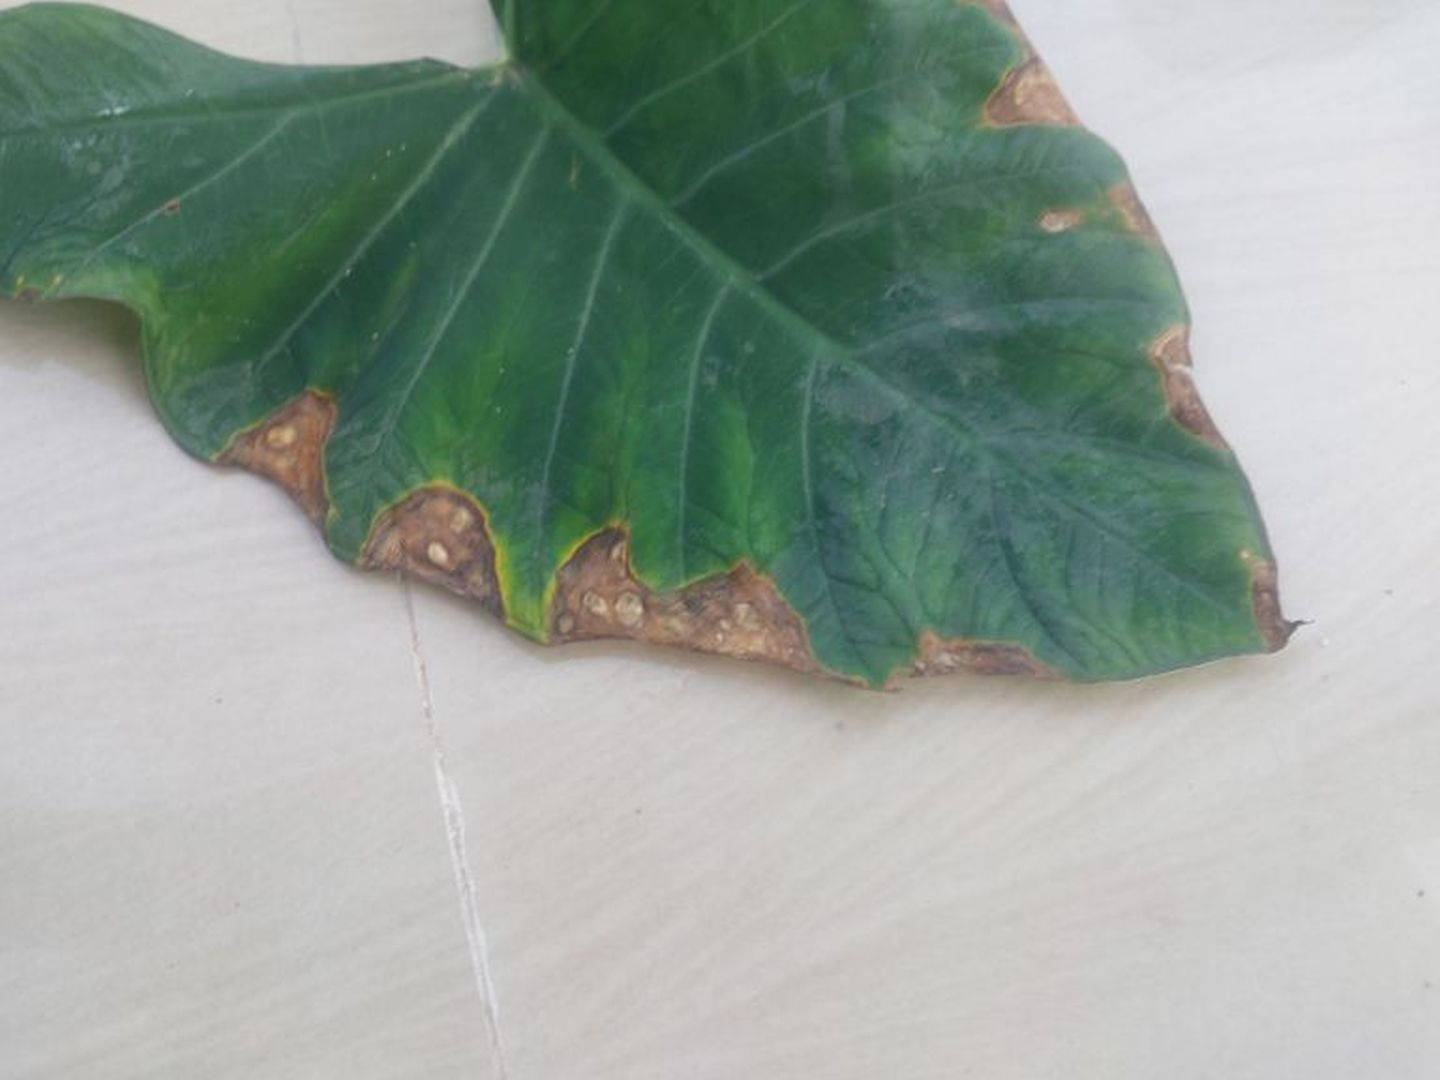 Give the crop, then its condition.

taro, leaf blight
